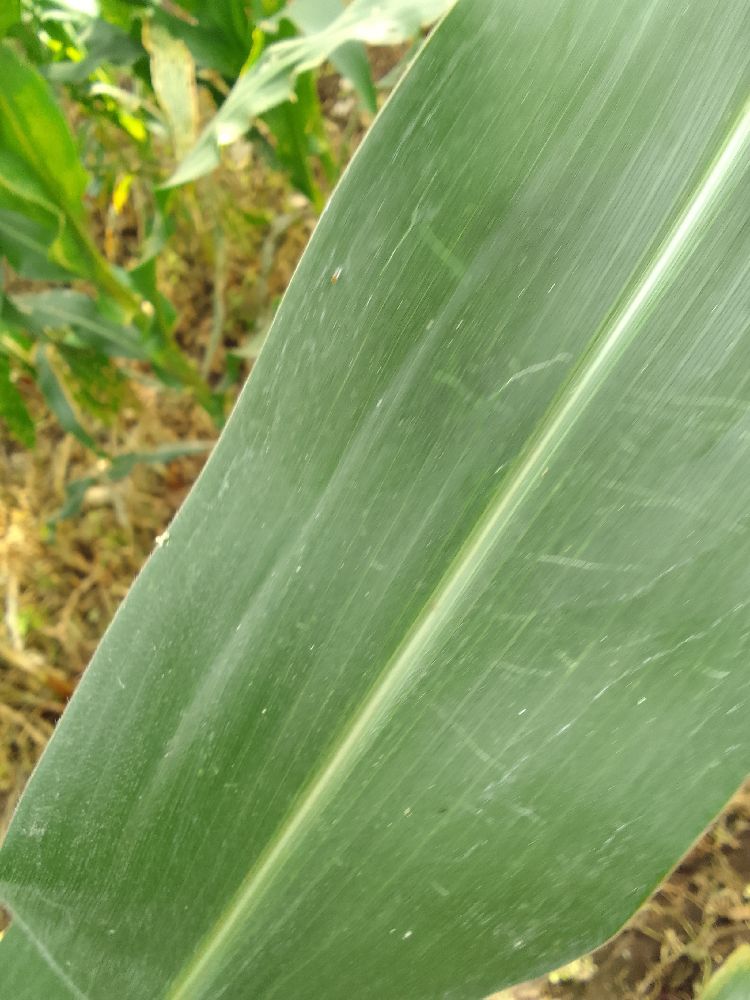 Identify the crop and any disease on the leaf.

maize, healthy
